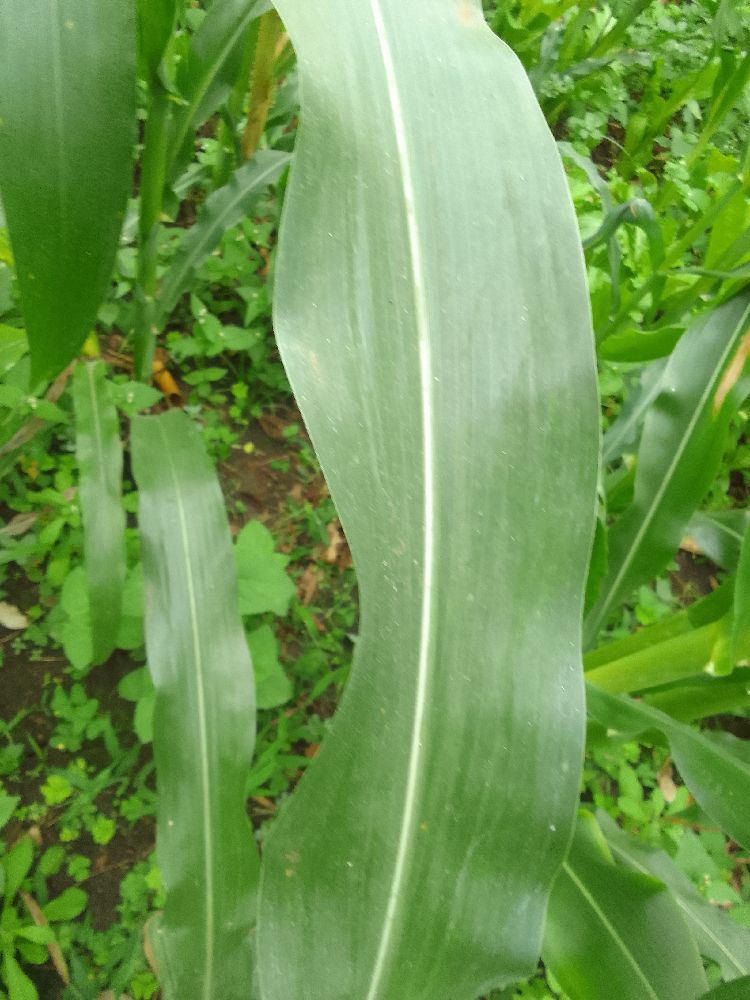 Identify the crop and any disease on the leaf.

maize, healthy
